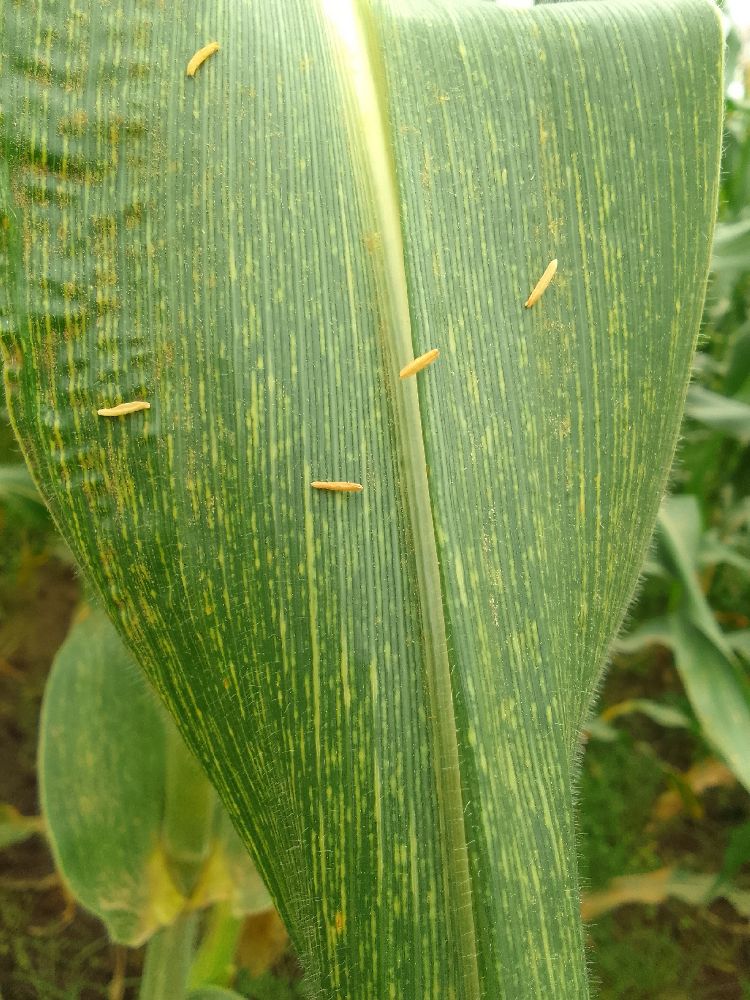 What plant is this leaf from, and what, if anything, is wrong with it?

maize, maize streak virus
